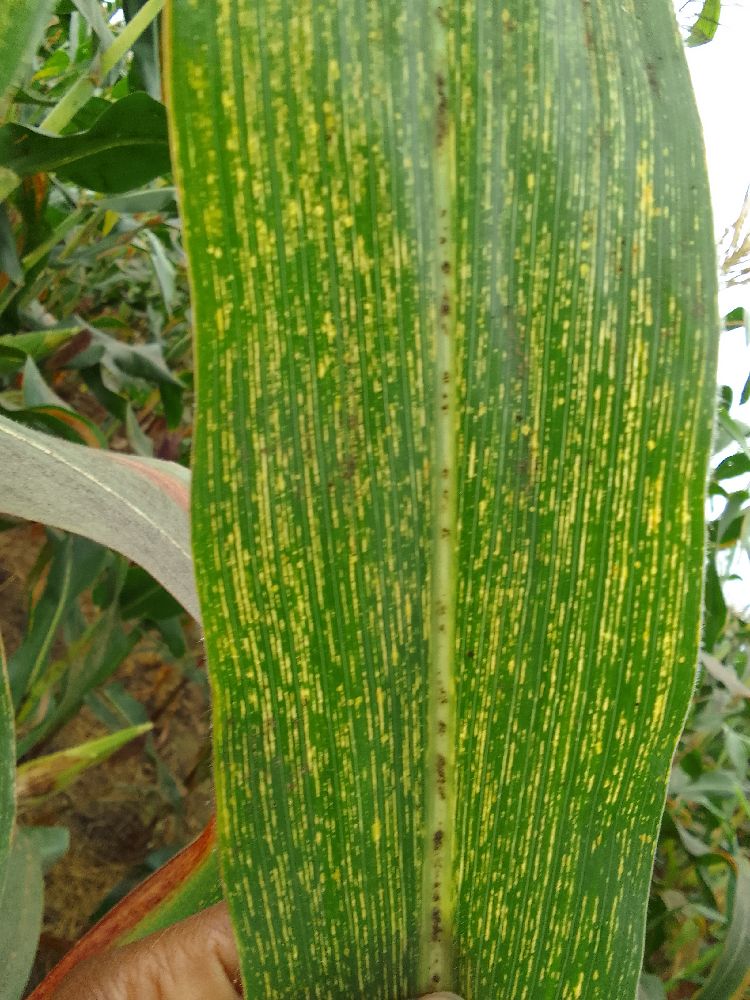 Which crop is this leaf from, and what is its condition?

maize, maize streak virus
